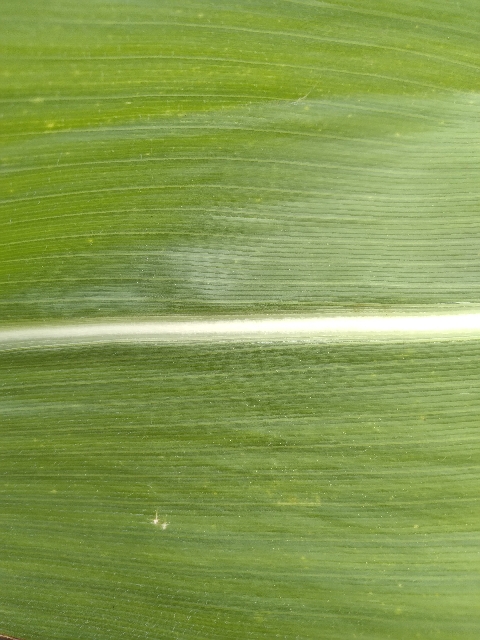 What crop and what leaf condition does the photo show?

maize, healthy
